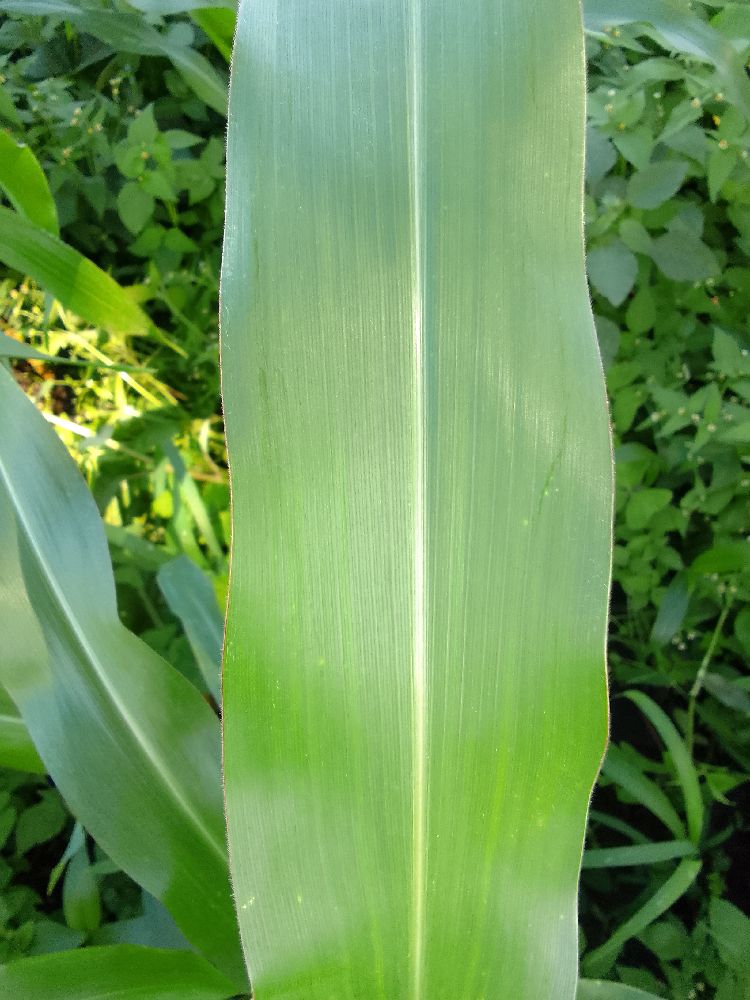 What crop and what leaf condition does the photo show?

maize, healthy
